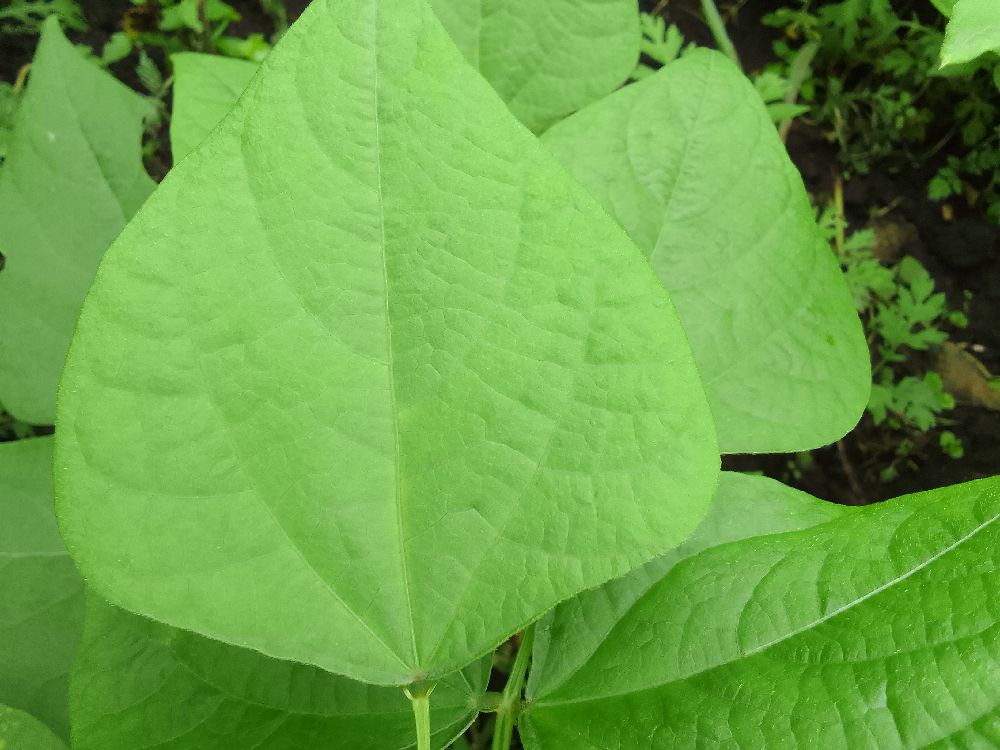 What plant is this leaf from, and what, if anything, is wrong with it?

common bean, healthy
